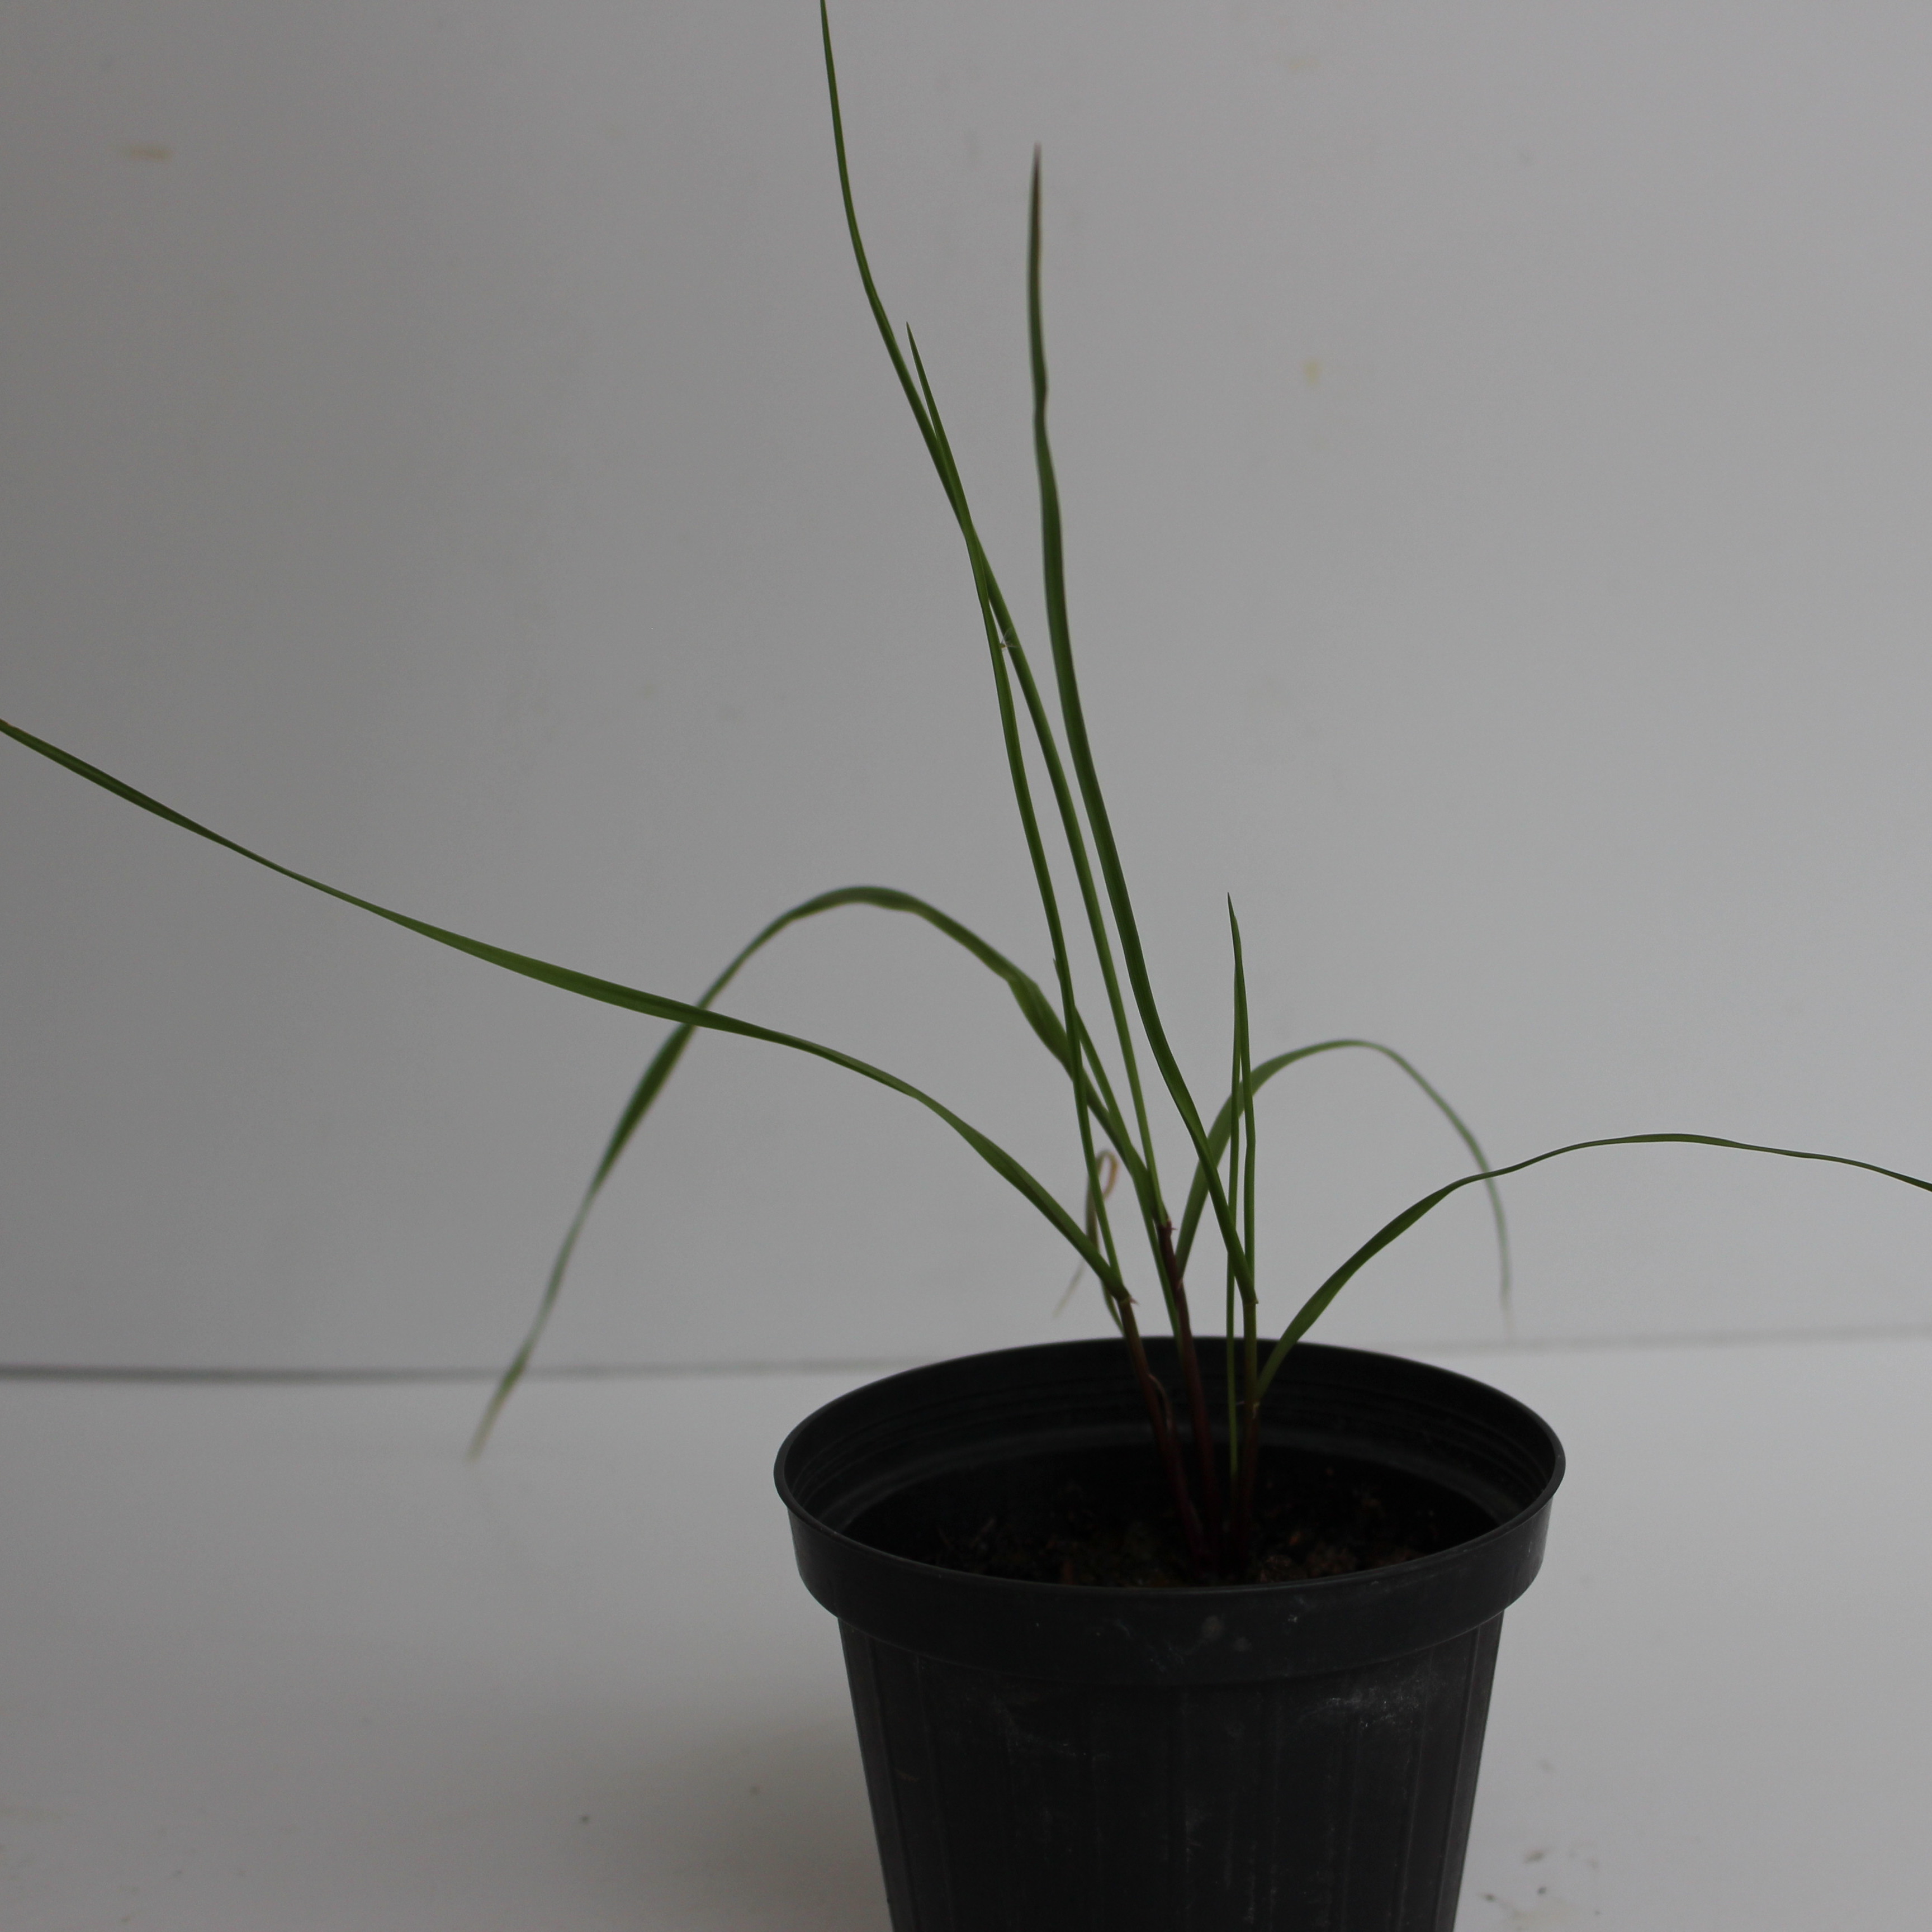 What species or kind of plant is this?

Lolium multiflorum
